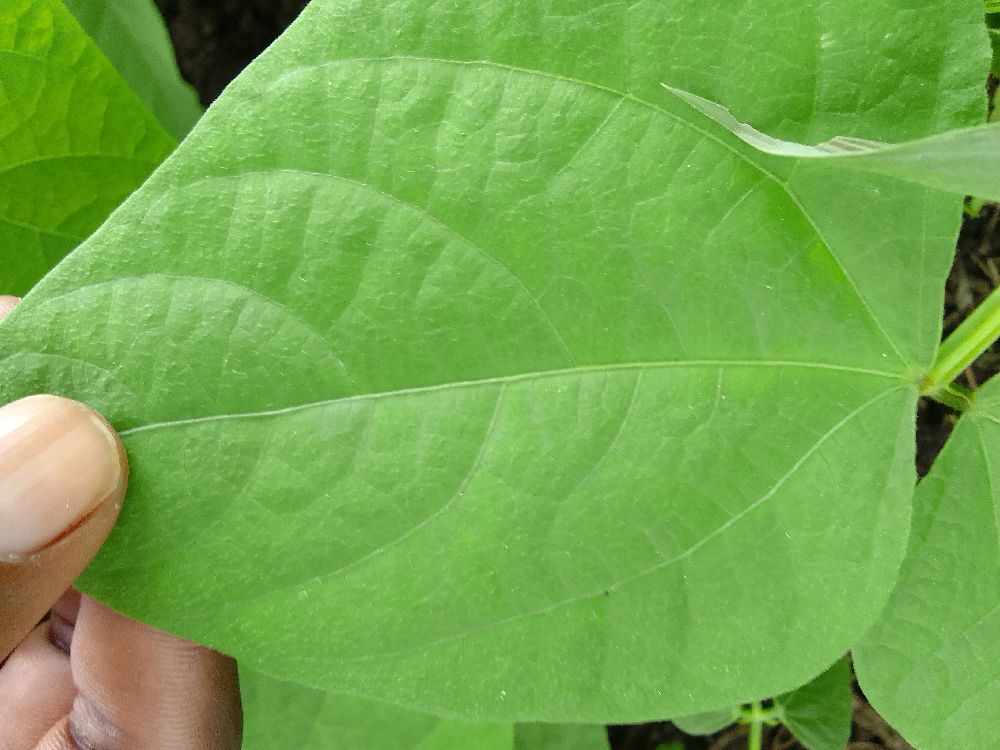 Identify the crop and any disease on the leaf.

common bean, healthy
